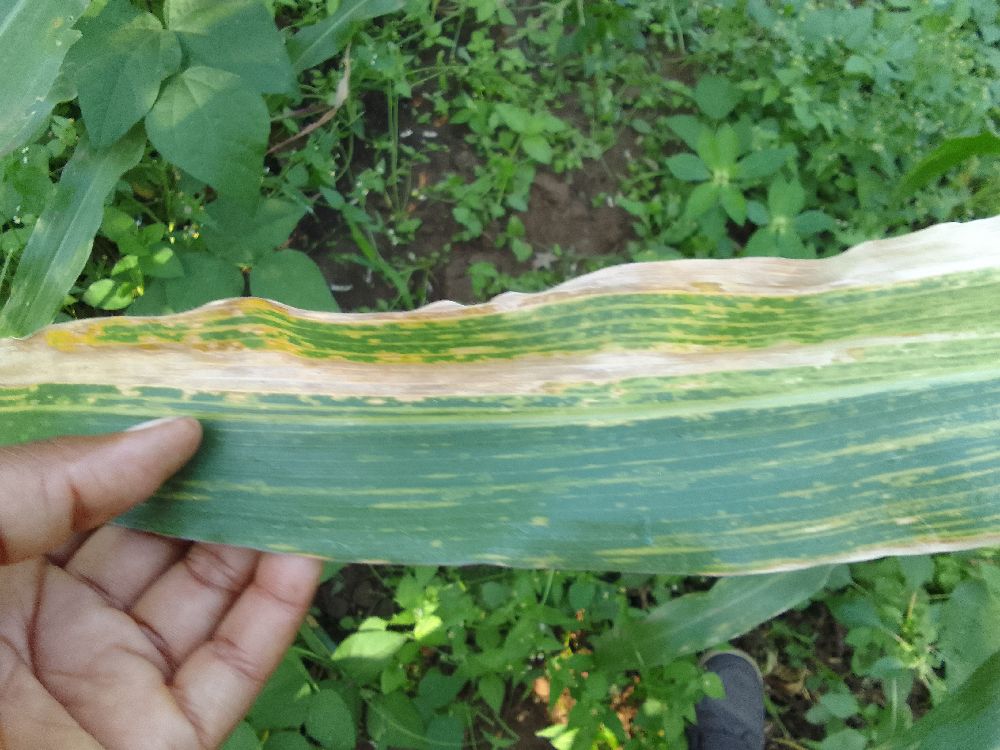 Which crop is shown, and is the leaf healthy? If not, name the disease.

maize, maize lethal necrosis
